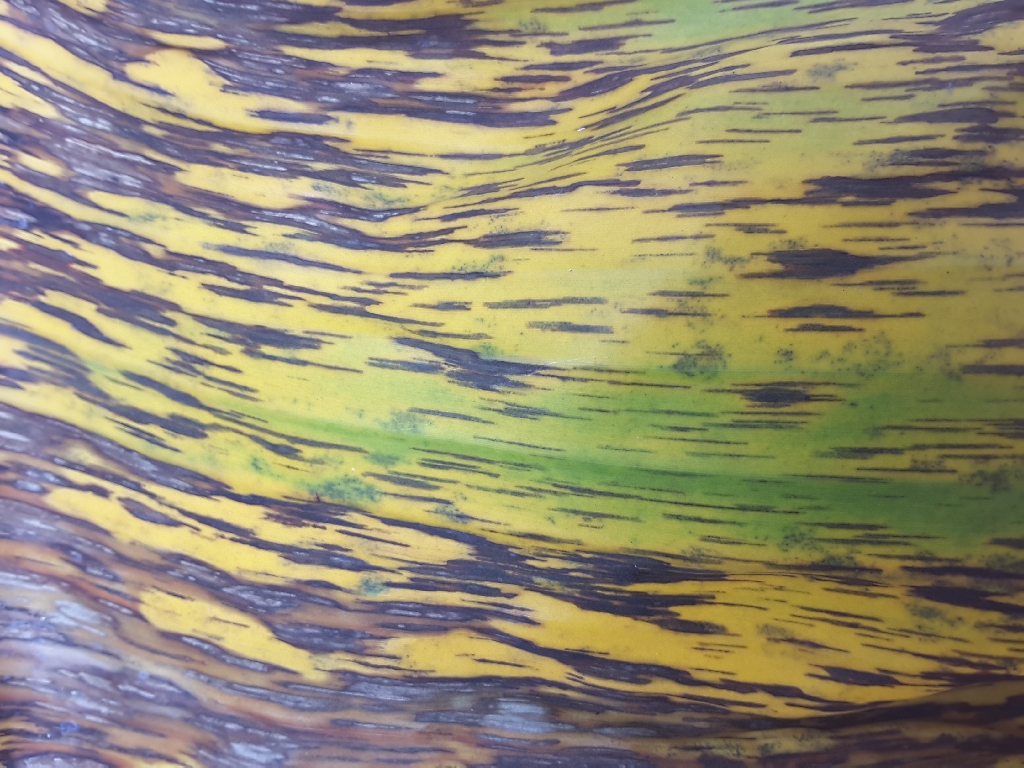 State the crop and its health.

banana, black sigatoka
